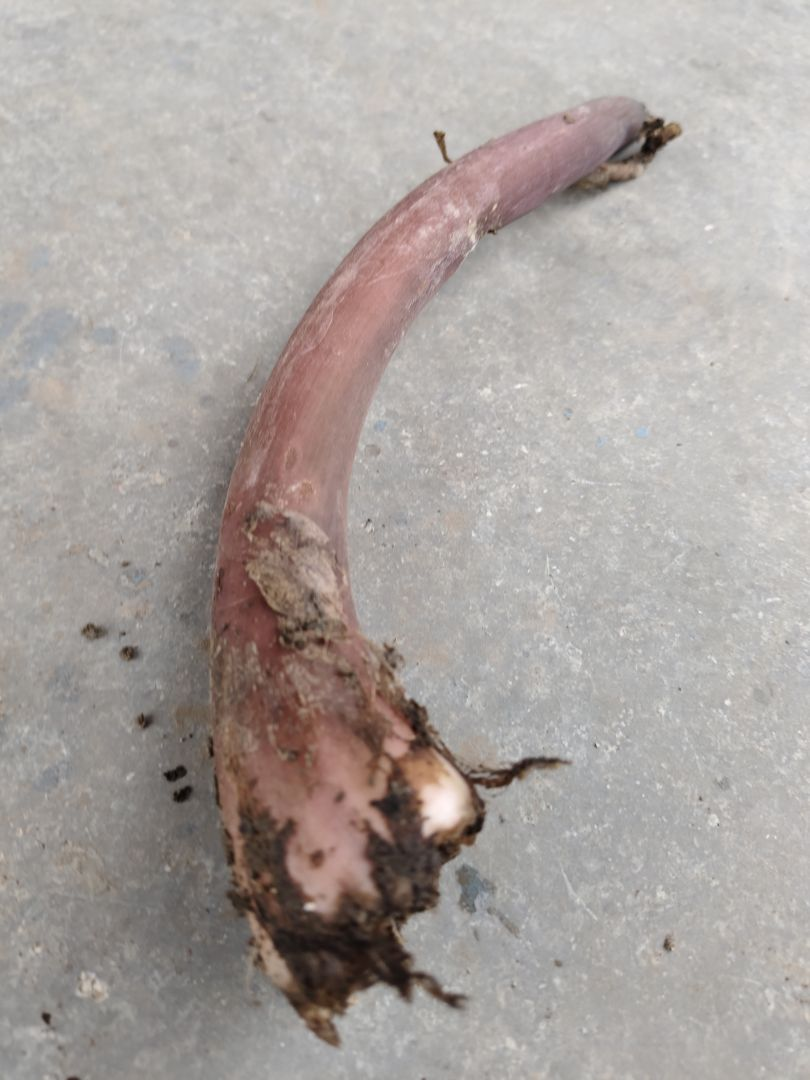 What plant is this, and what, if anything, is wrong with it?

taro, root rot
